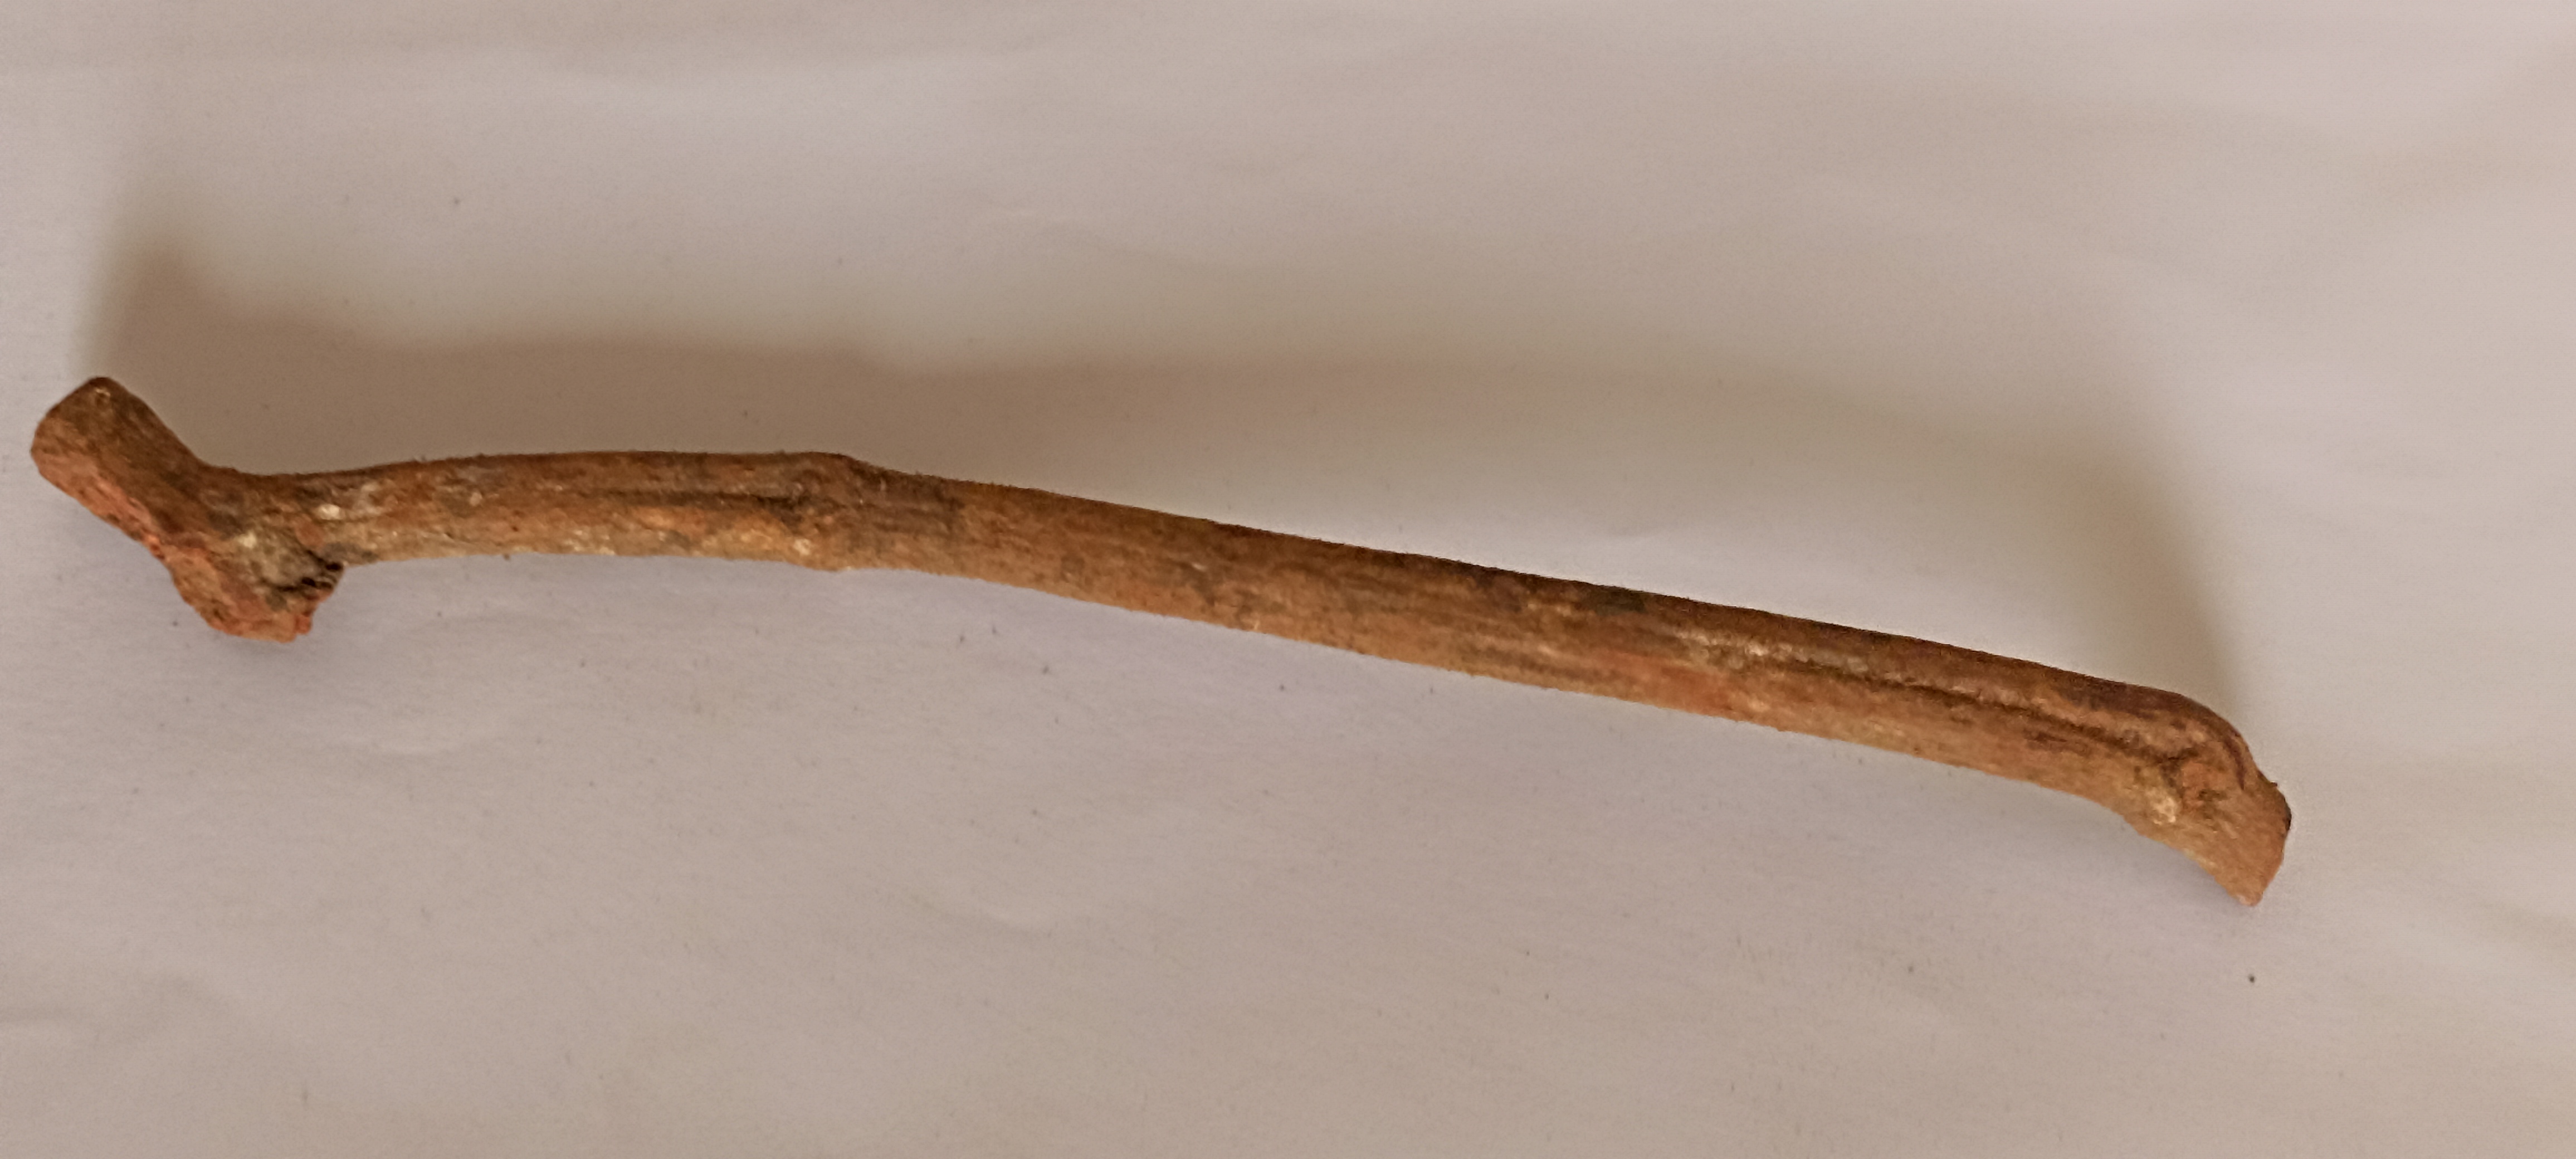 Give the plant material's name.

manjistha
